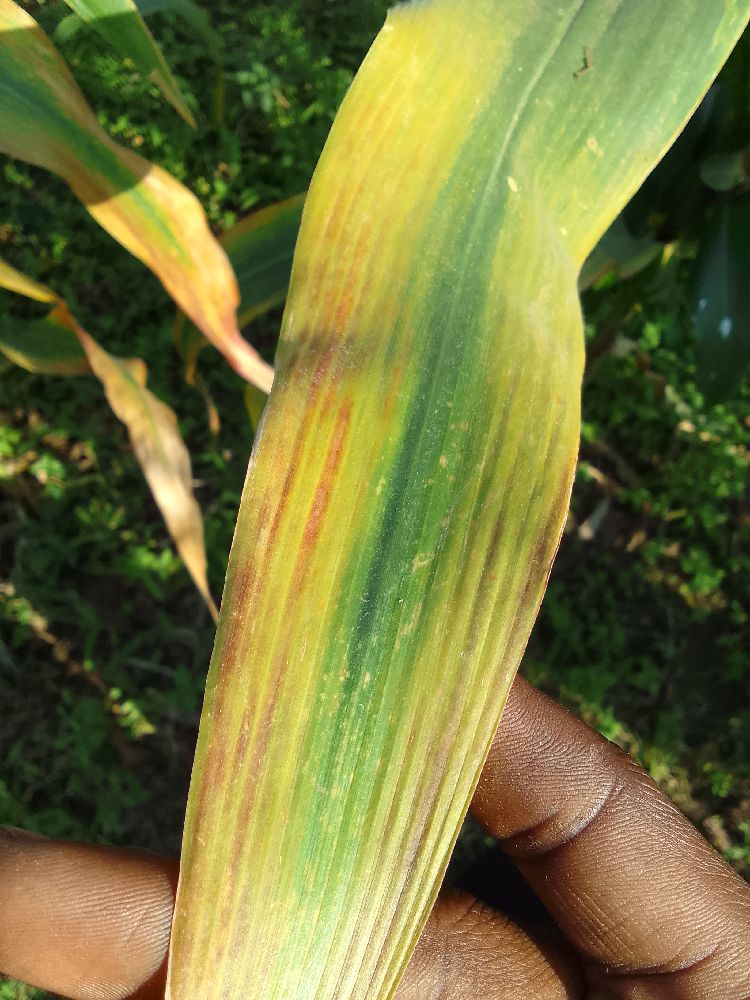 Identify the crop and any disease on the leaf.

maize, maize lethal necrosis
